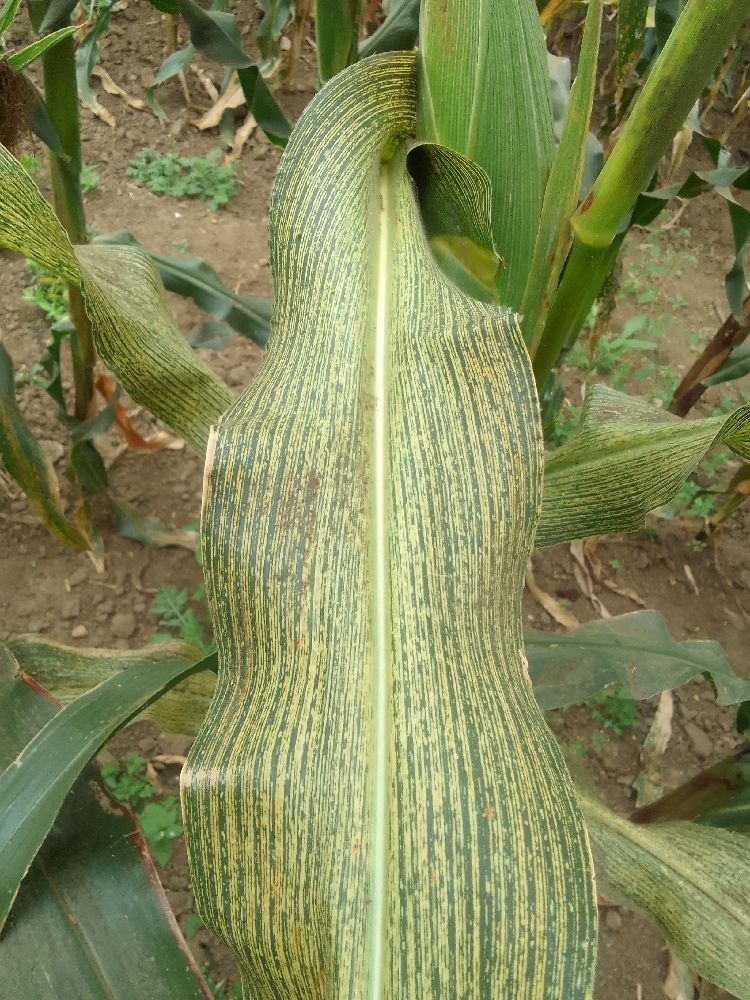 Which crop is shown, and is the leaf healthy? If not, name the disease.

maize, maize streak virus
